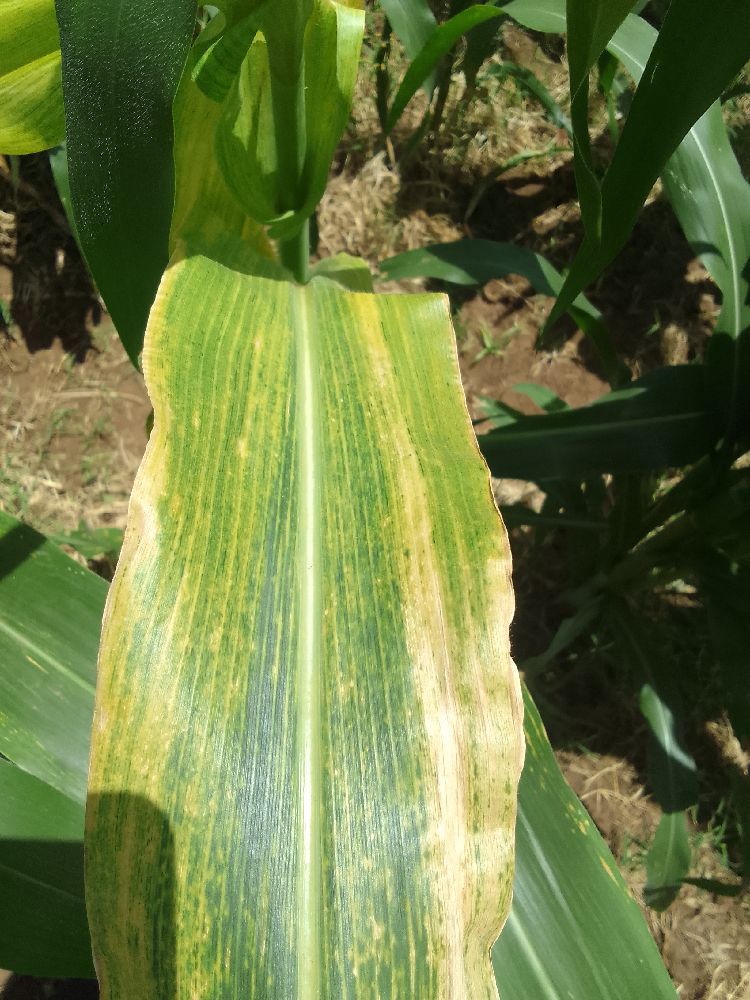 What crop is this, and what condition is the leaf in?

maize, maize lethal necrosis
